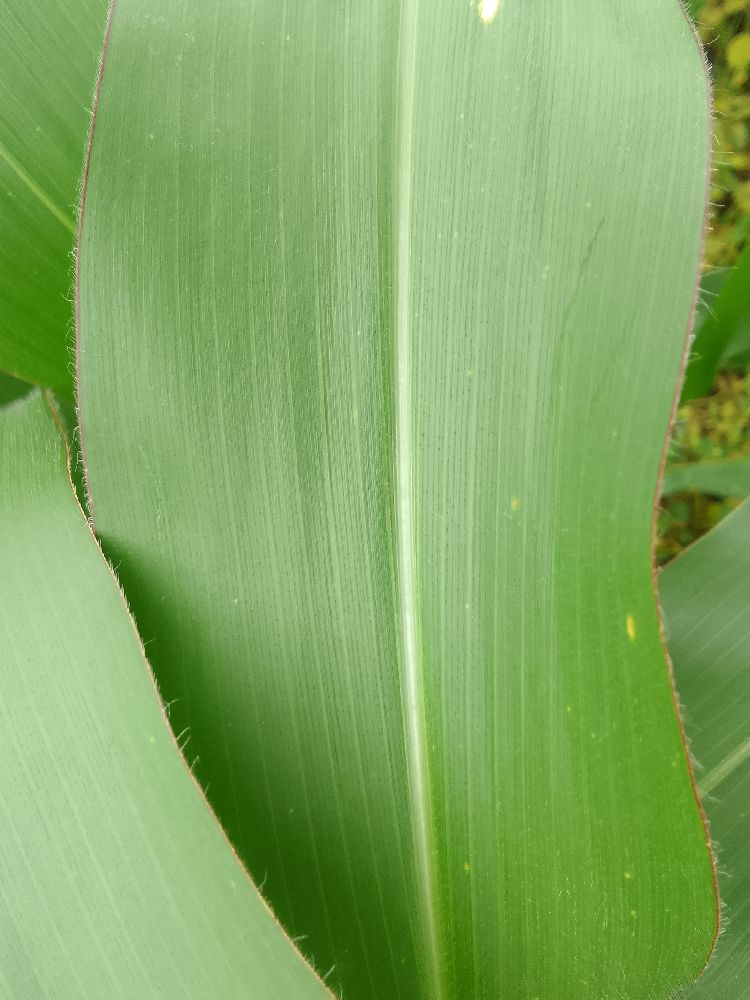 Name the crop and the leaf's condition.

maize, healthy
